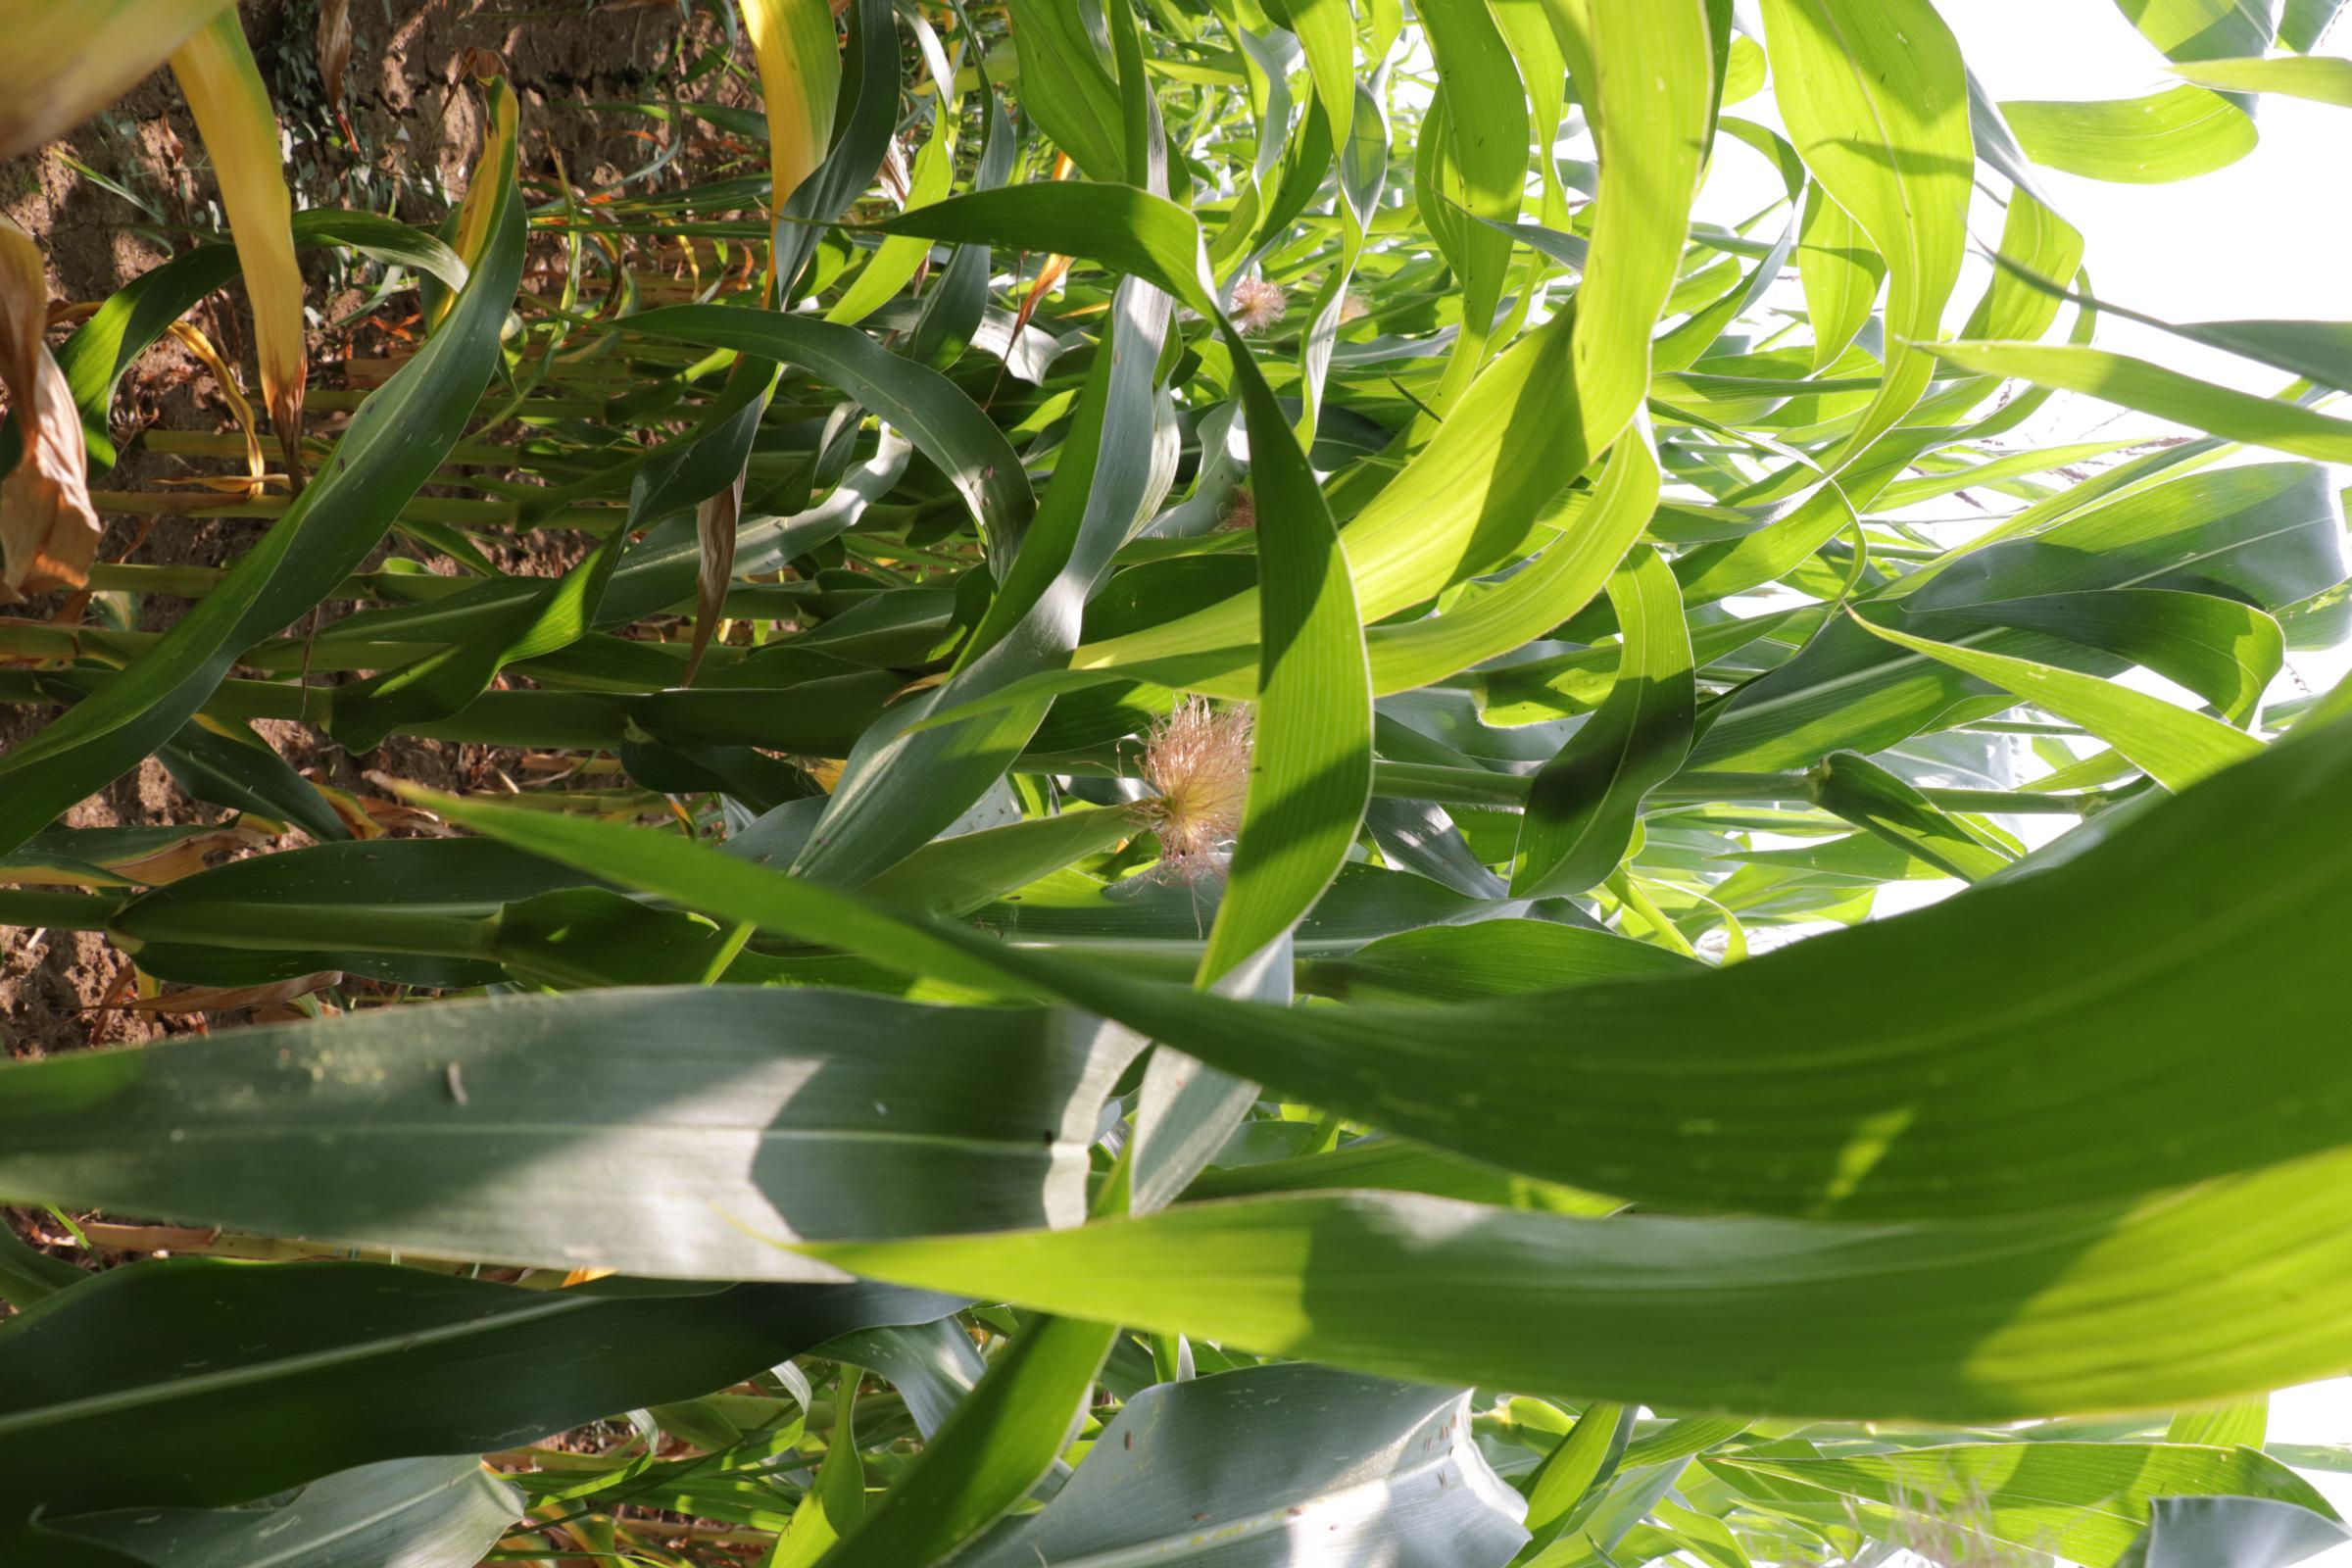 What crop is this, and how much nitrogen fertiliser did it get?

maize, no added nitrogen
